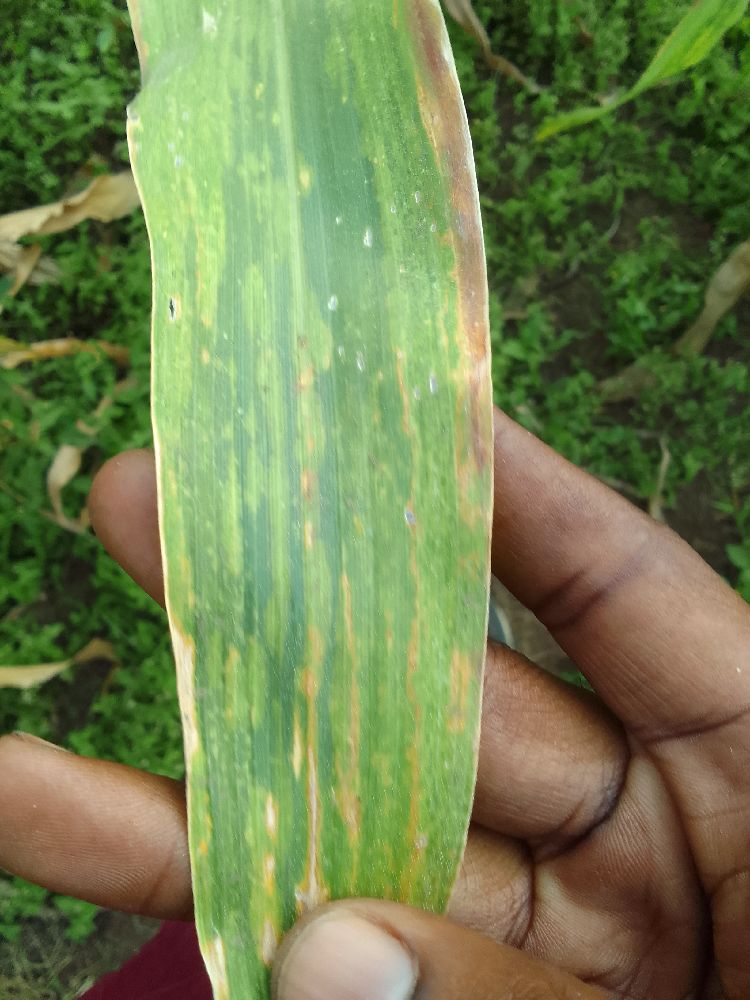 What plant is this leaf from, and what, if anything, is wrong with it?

maize, maize lethal necrosis
